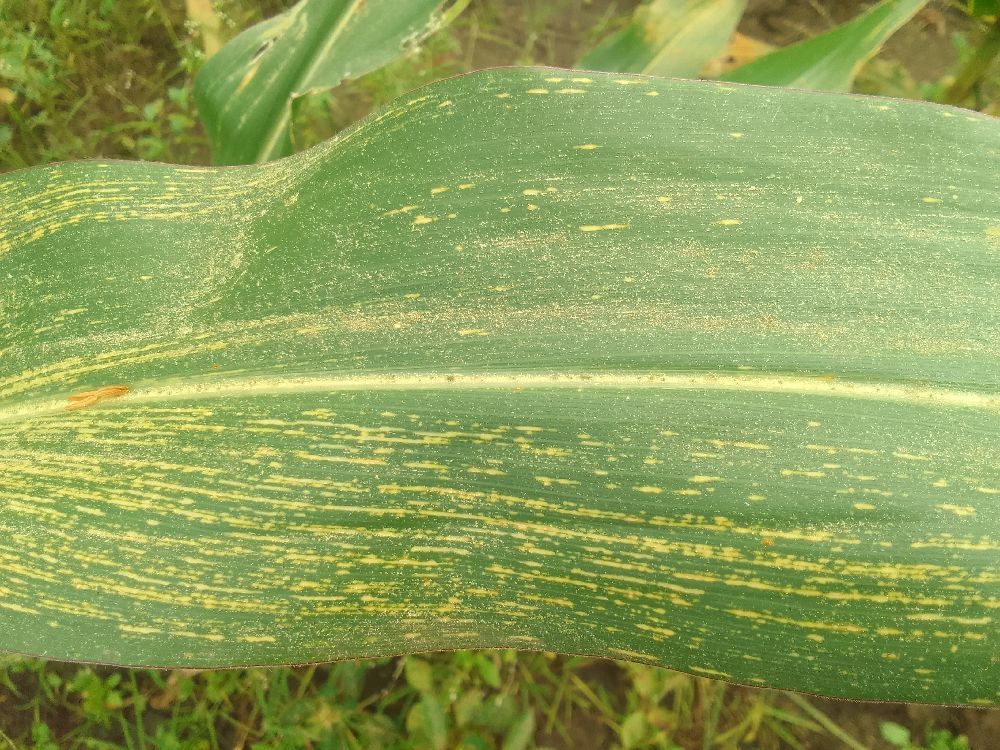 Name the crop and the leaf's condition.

maize, maize streak virus
